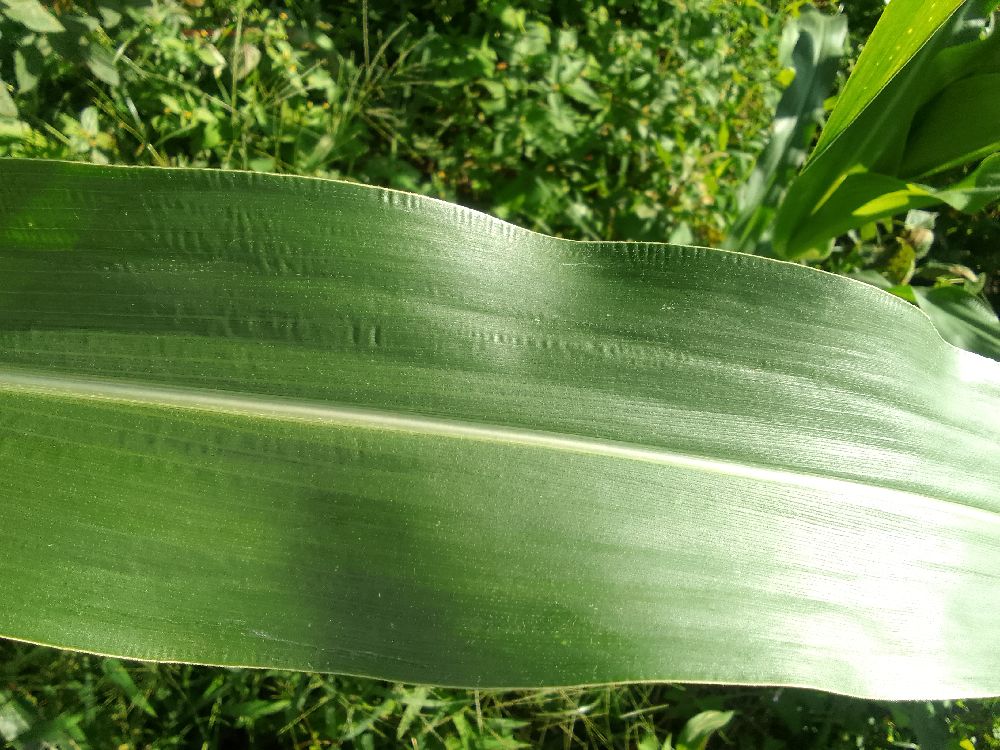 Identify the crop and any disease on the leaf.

maize, healthy
